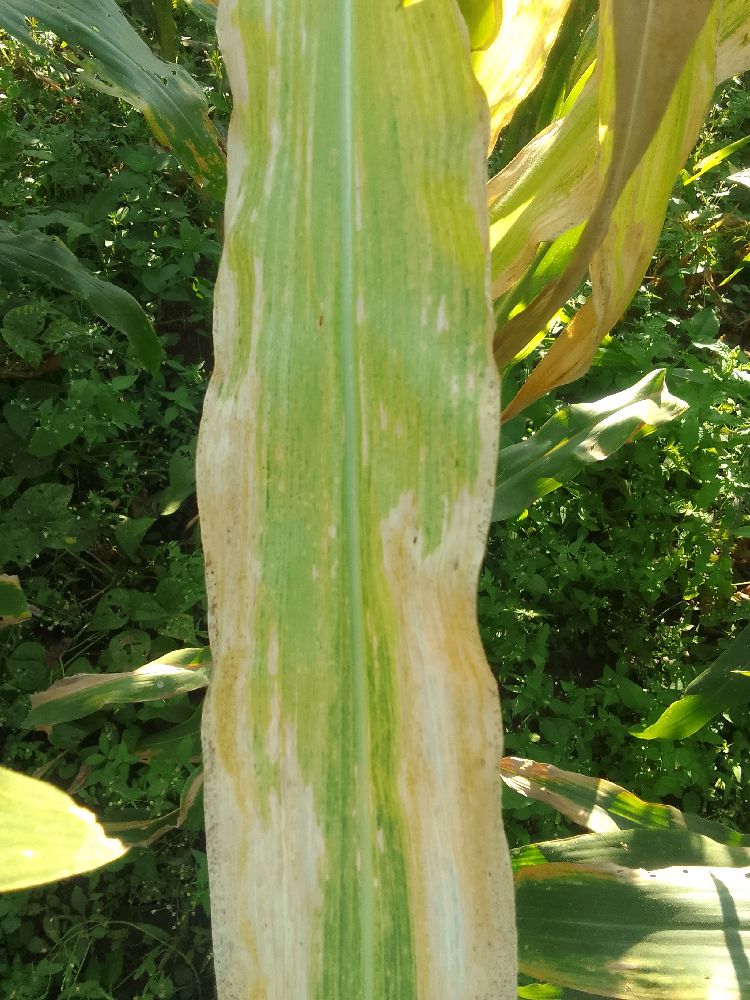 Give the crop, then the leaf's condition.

maize, maize lethal necrosis
